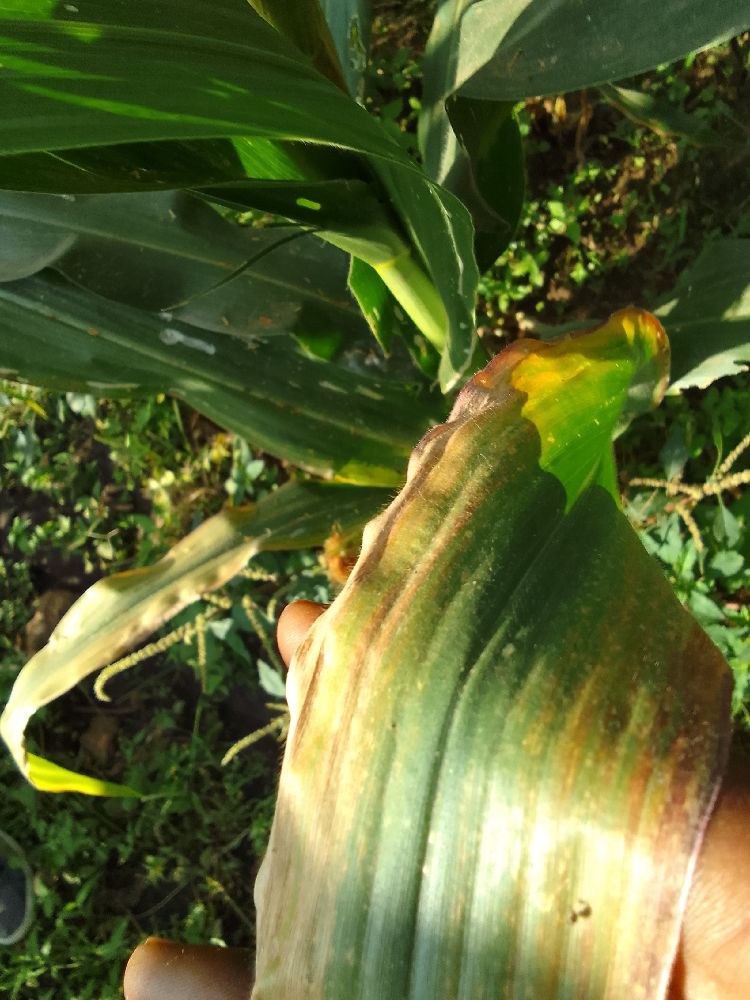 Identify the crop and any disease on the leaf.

maize, maize lethal necrosis
